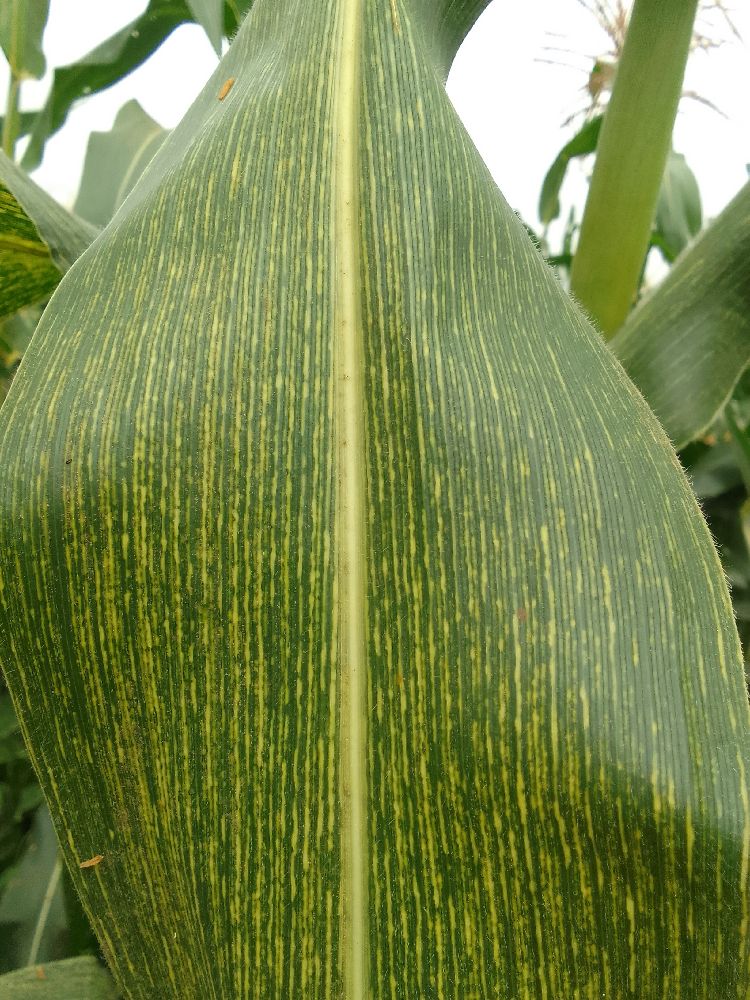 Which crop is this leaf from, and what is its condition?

maize, maize streak virus
